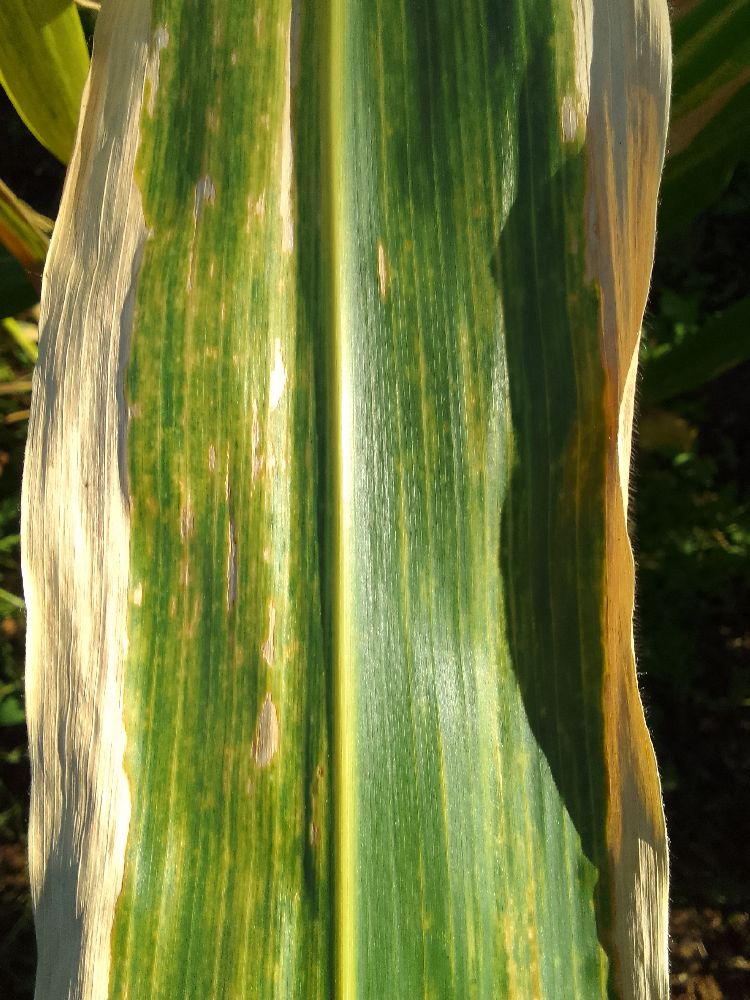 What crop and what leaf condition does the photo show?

maize, maize lethal necrosis
